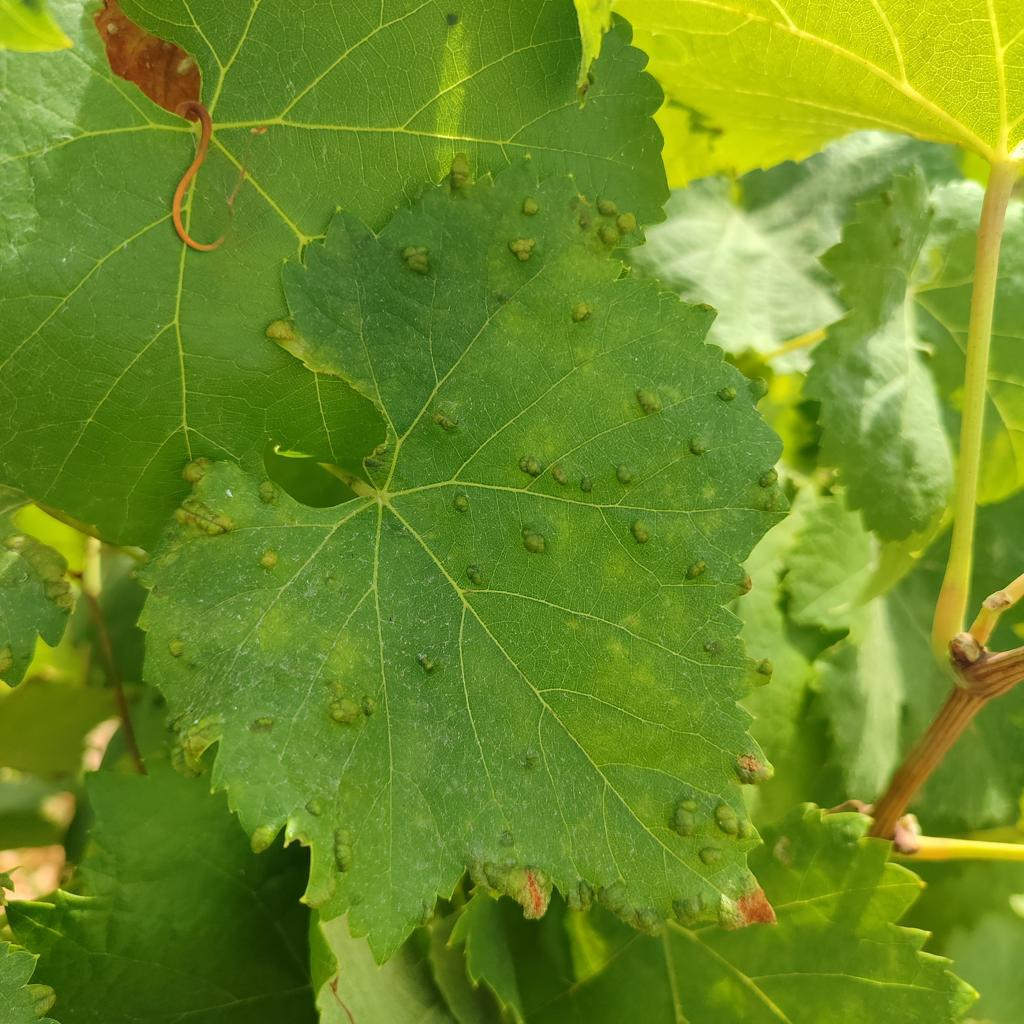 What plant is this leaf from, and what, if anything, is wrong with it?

grapevine, erineum mite
